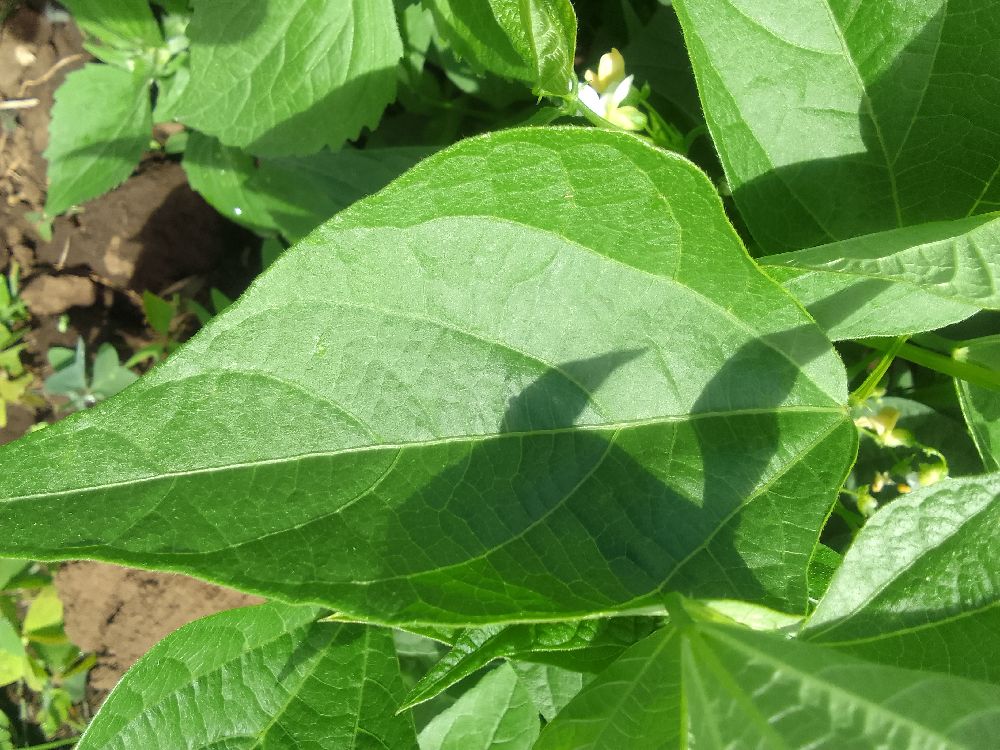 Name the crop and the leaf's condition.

common bean, healthy
